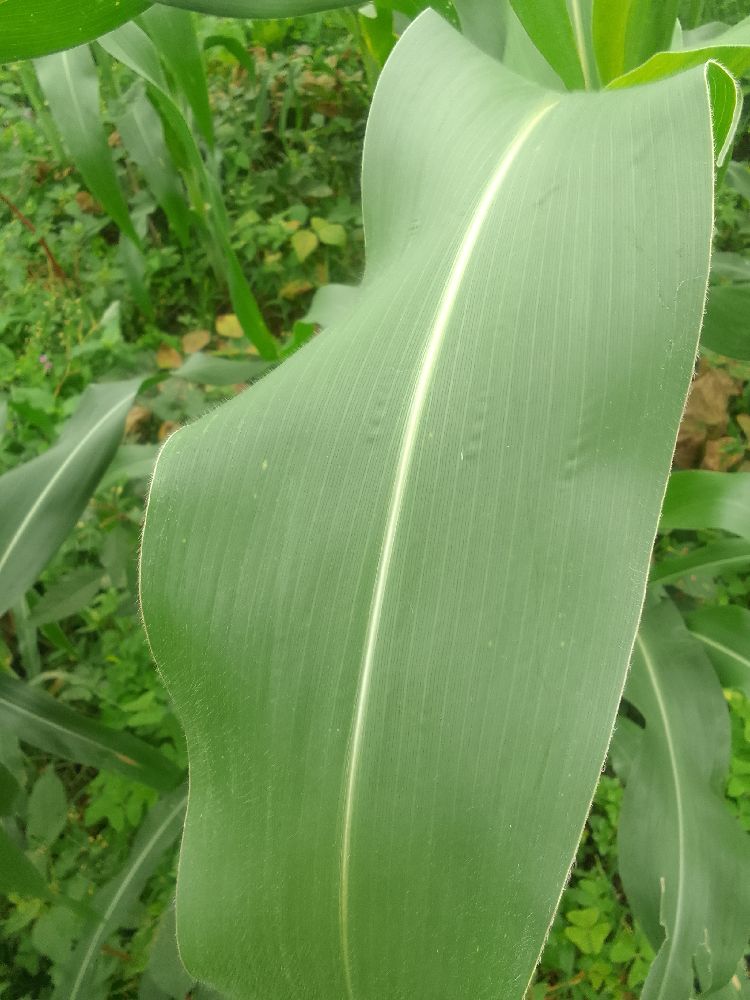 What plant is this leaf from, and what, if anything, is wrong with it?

maize, healthy
